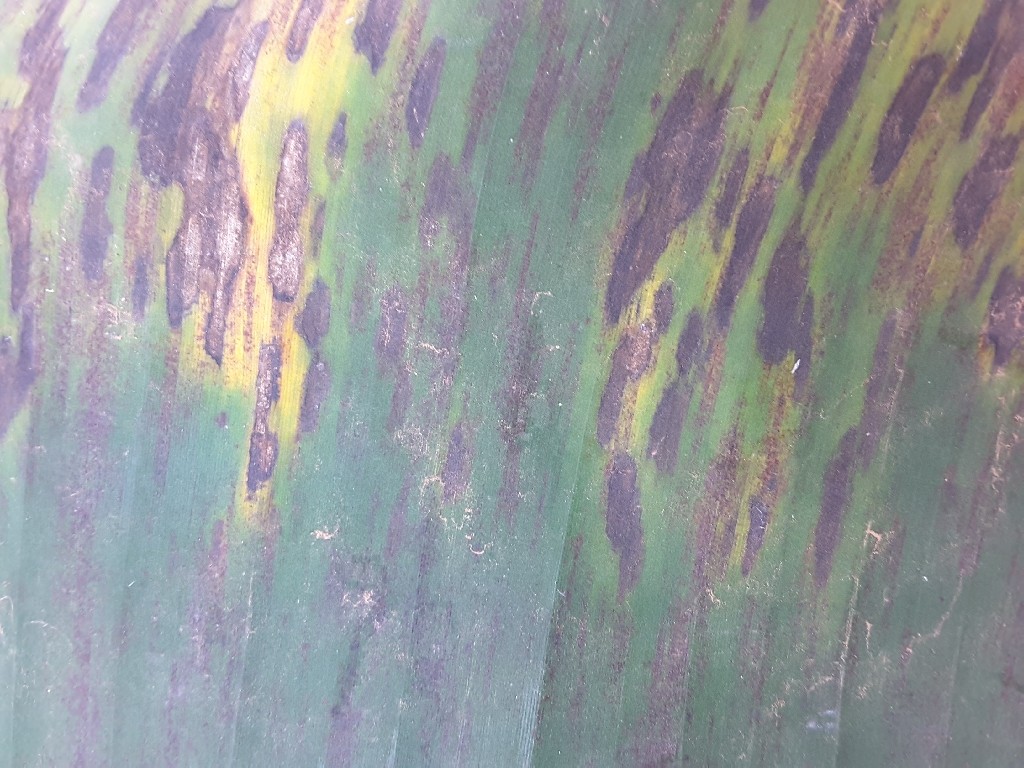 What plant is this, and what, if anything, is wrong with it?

banana, black sigatoka
